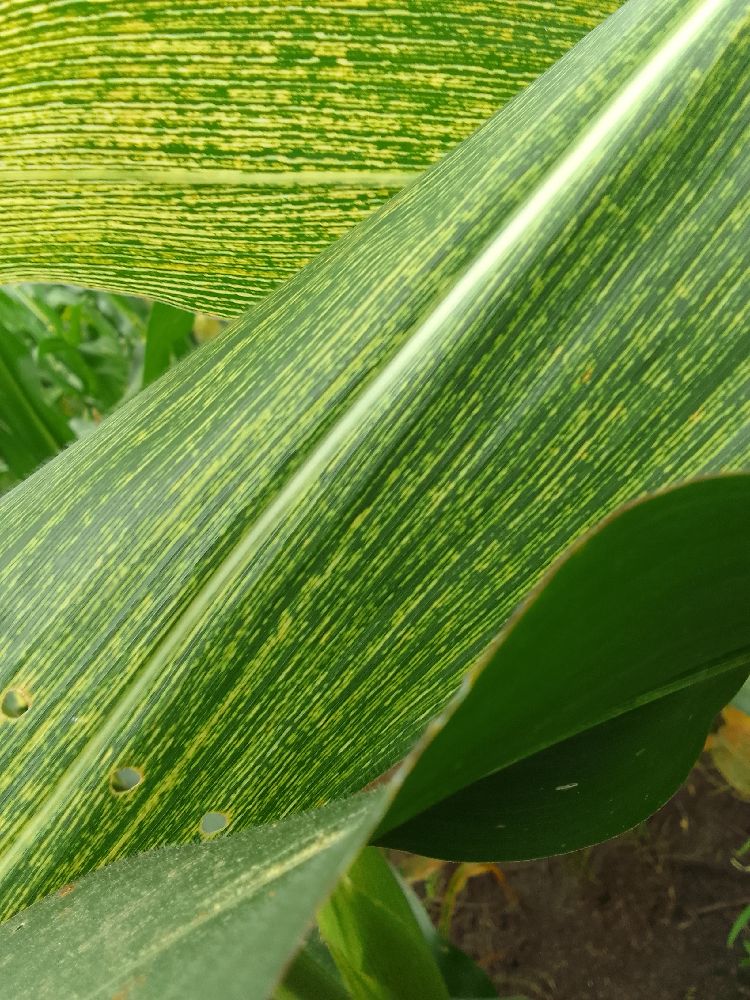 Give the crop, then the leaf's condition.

maize, maize streak virus
